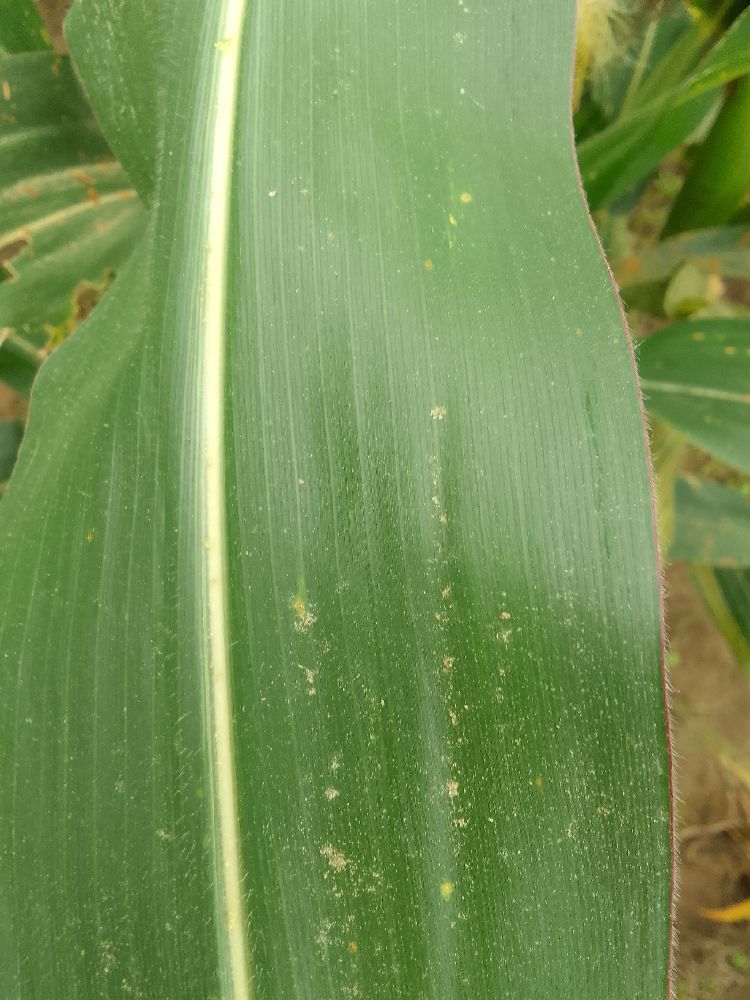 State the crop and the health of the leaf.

maize, healthy
